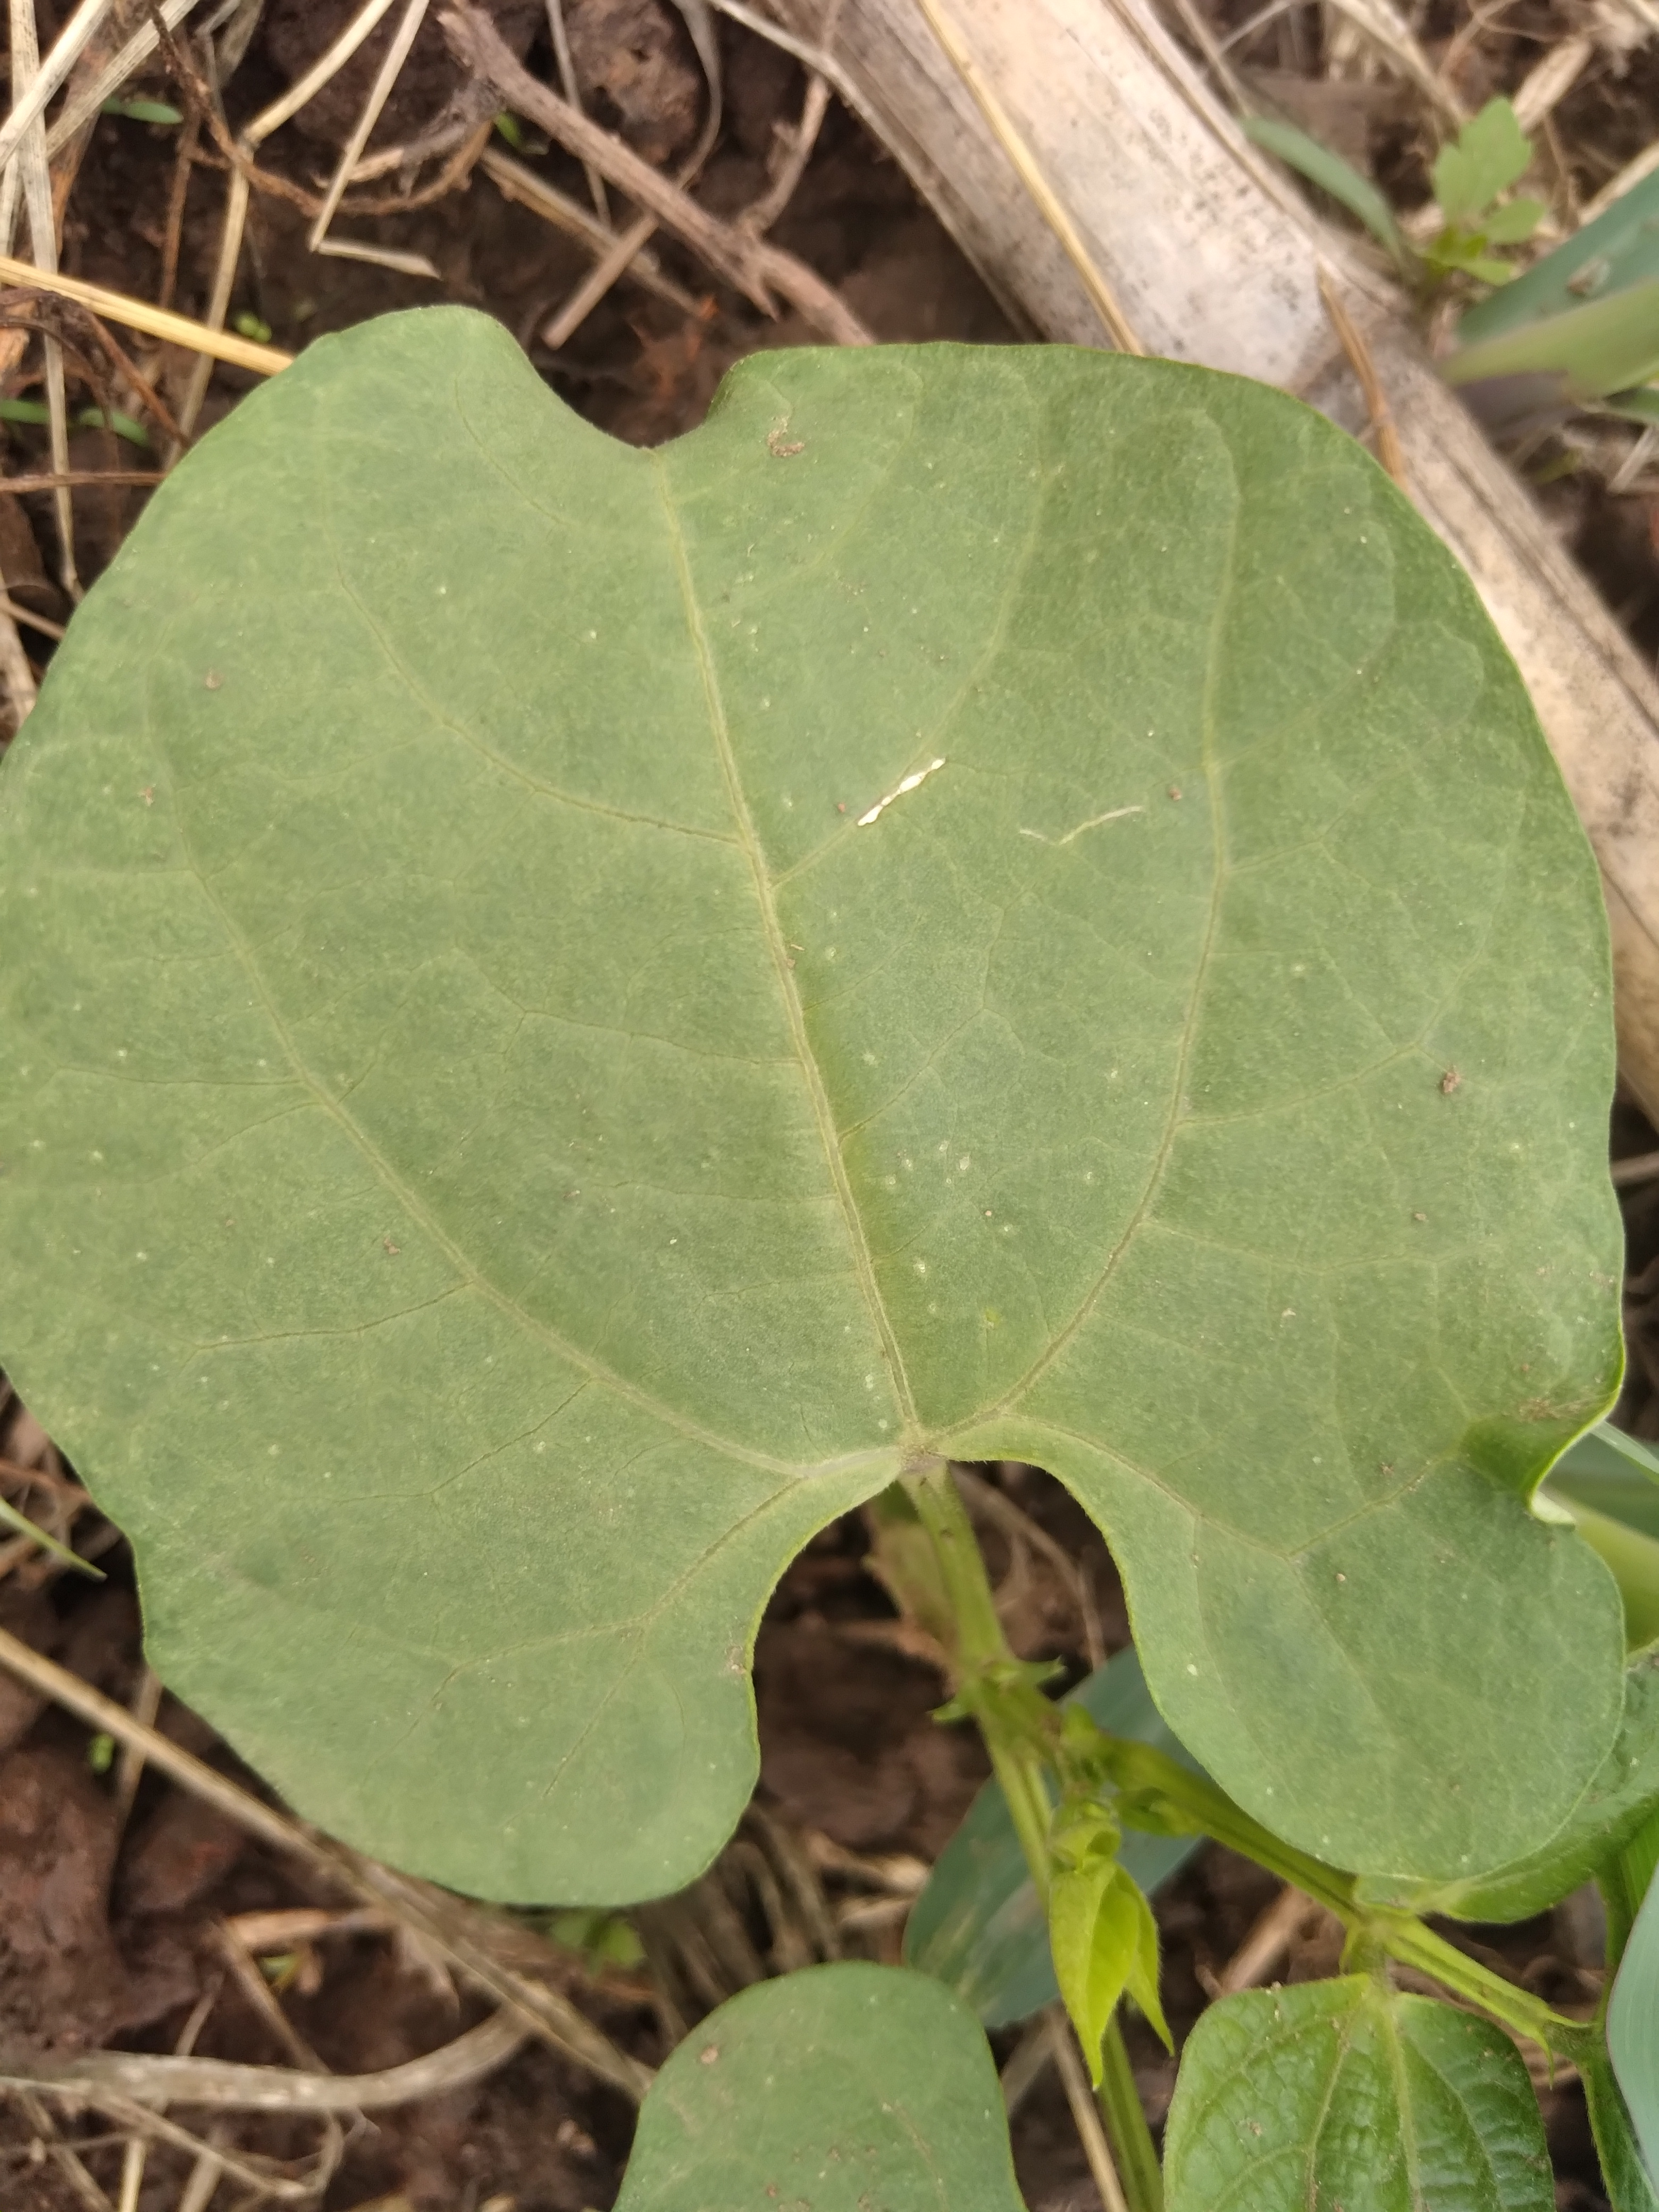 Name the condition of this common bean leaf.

healthy
